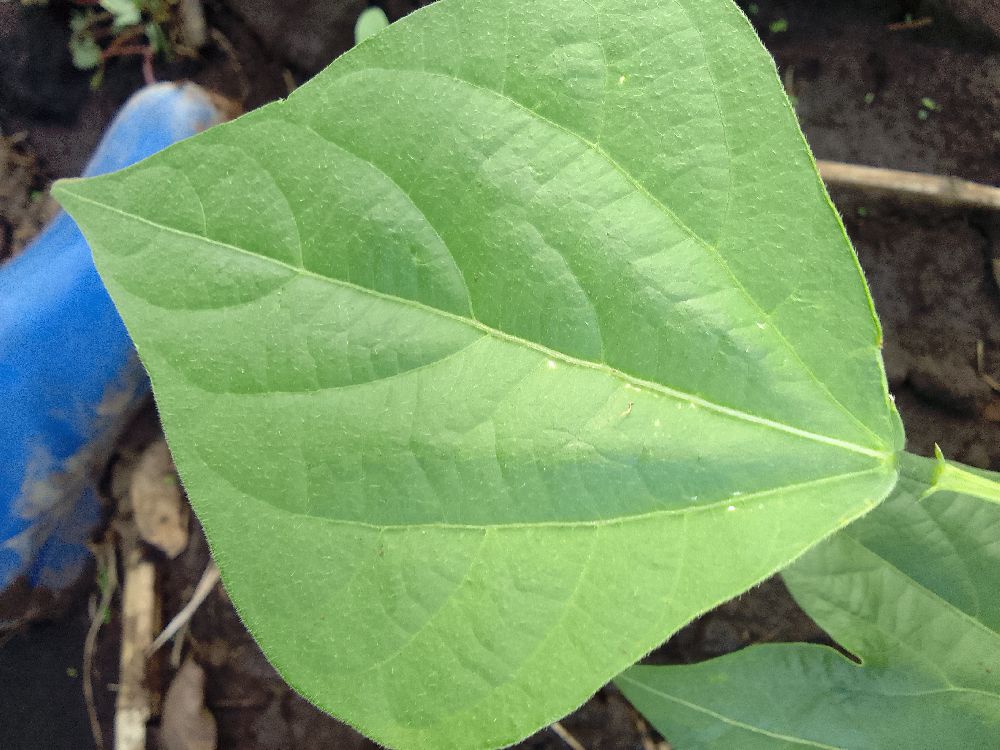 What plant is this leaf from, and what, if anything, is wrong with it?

common bean, healthy
